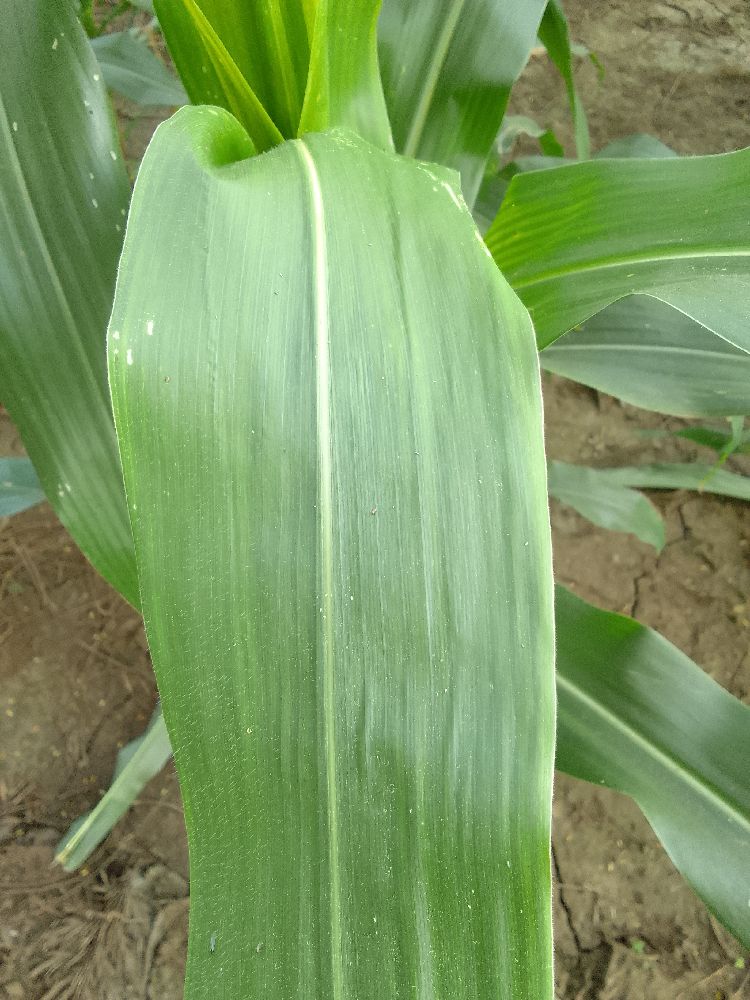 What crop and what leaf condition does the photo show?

maize, healthy
